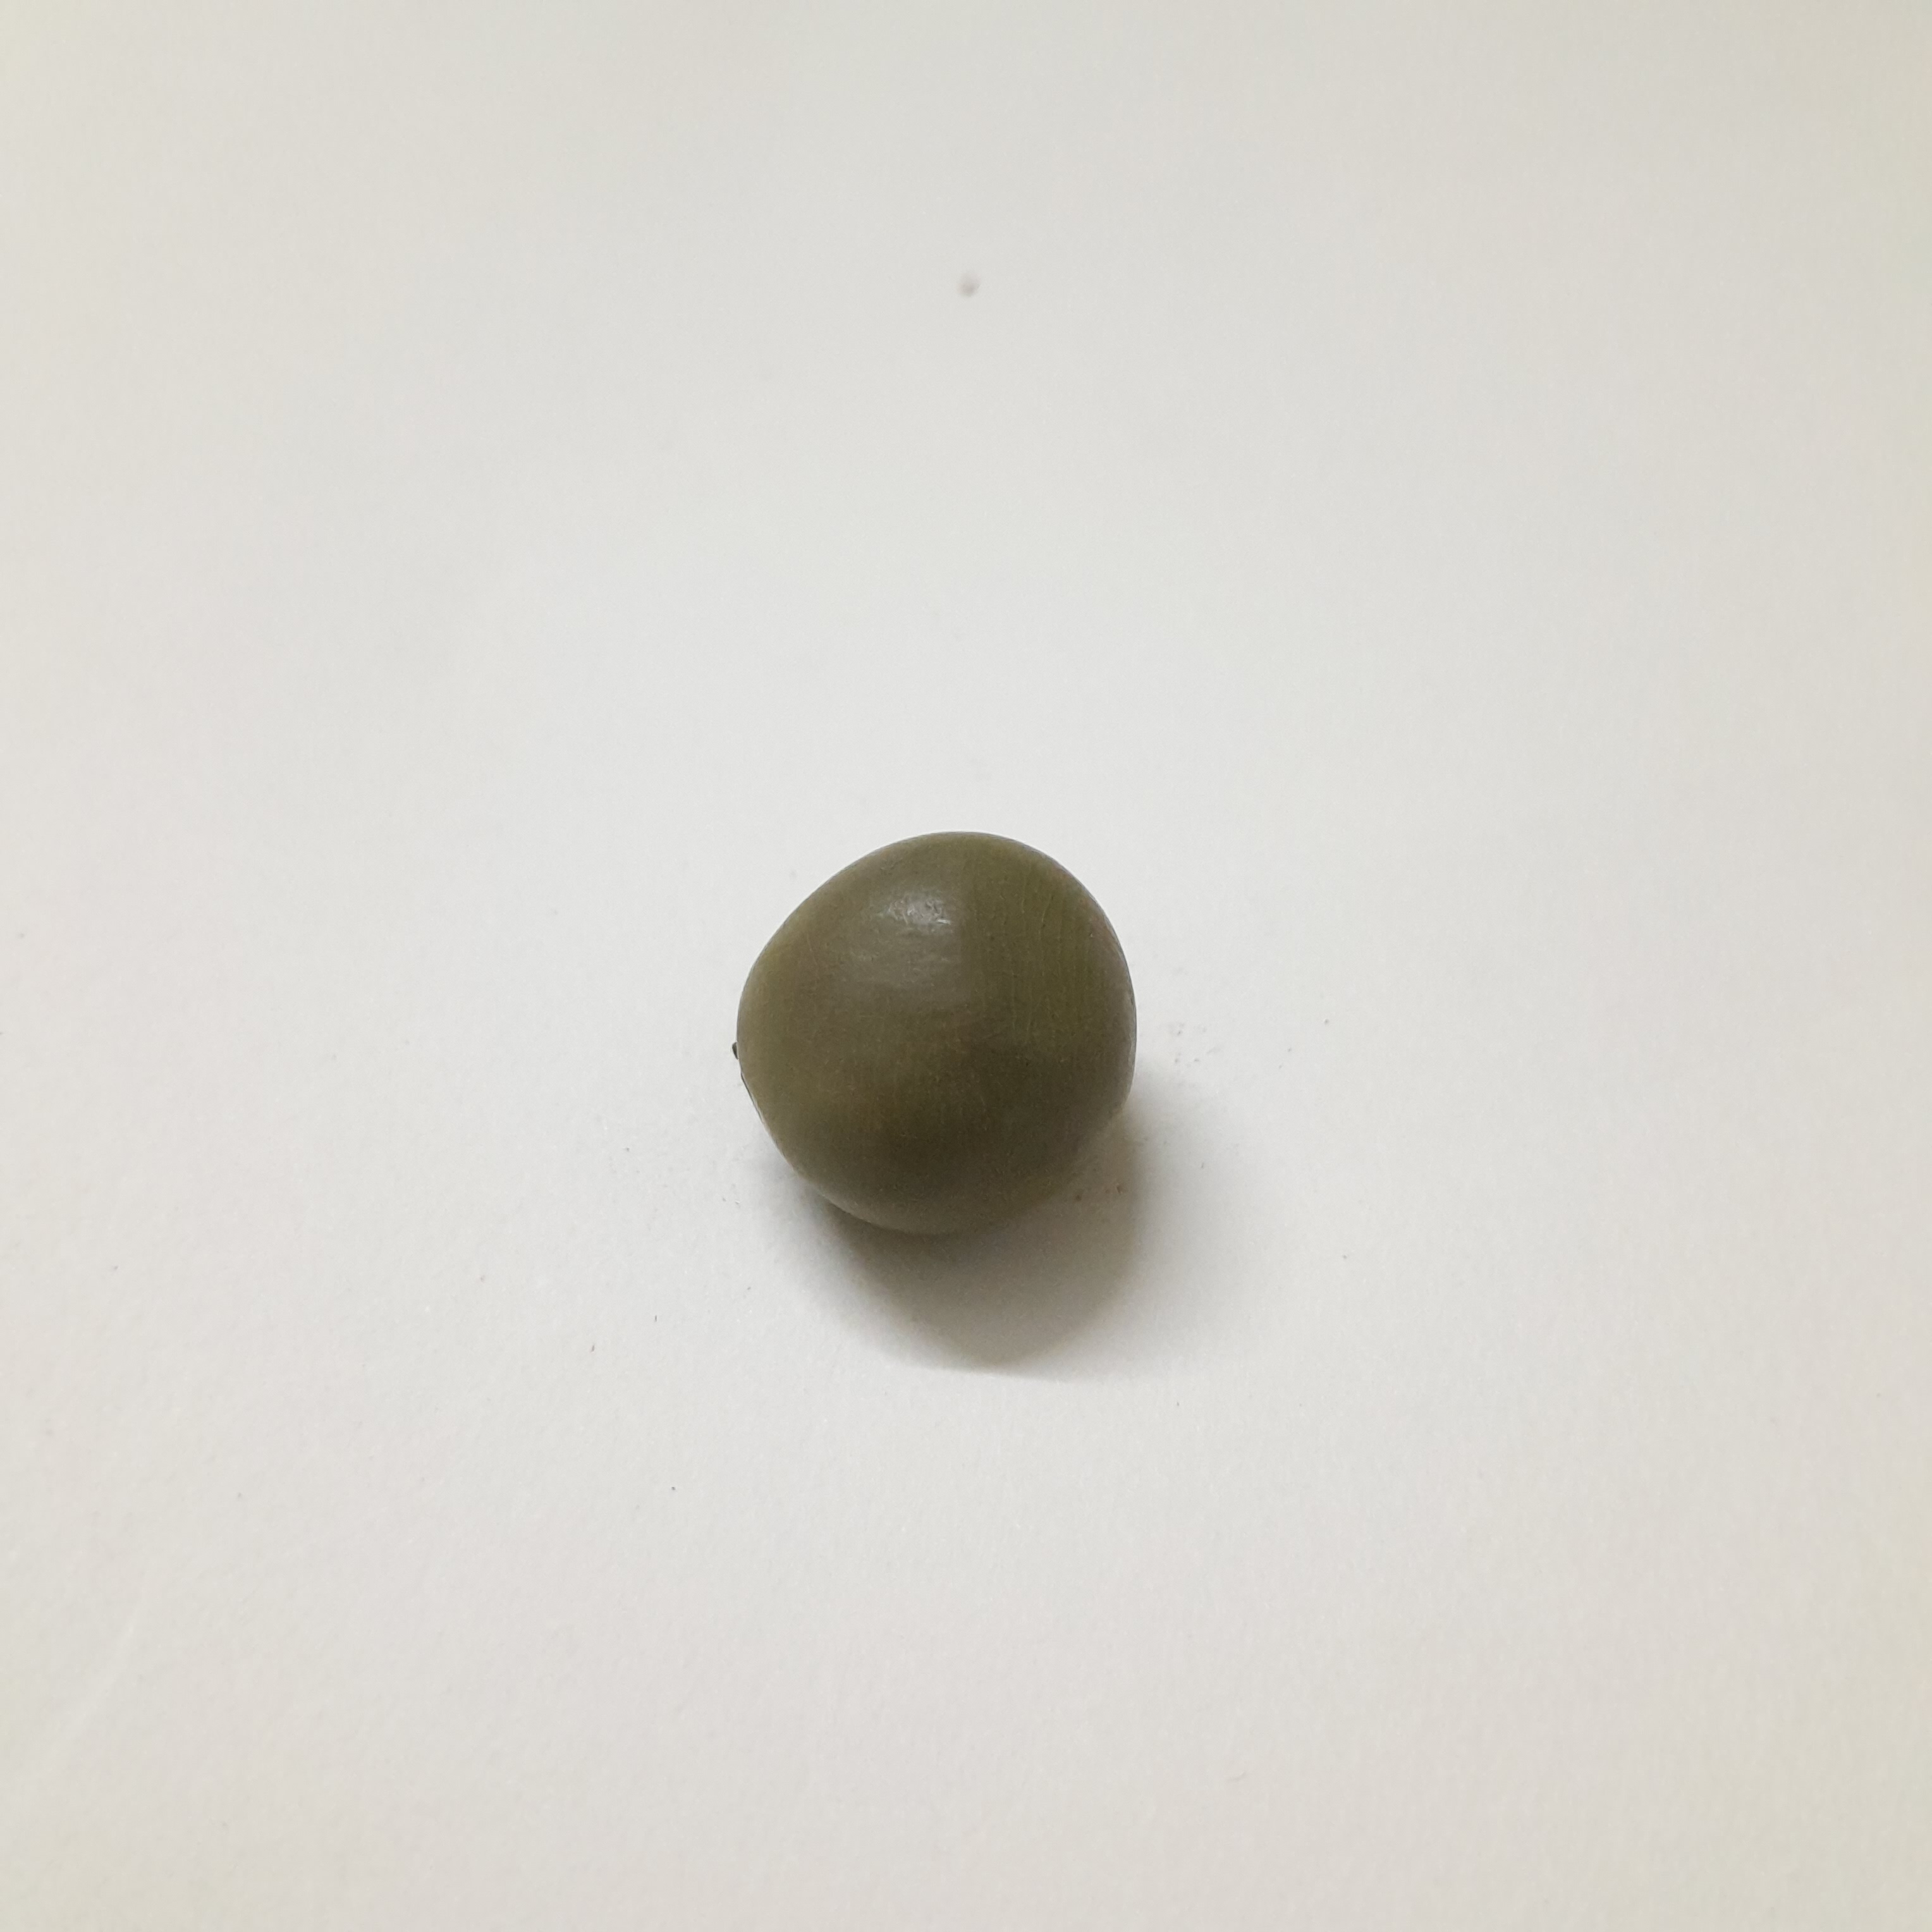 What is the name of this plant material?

sagargota
